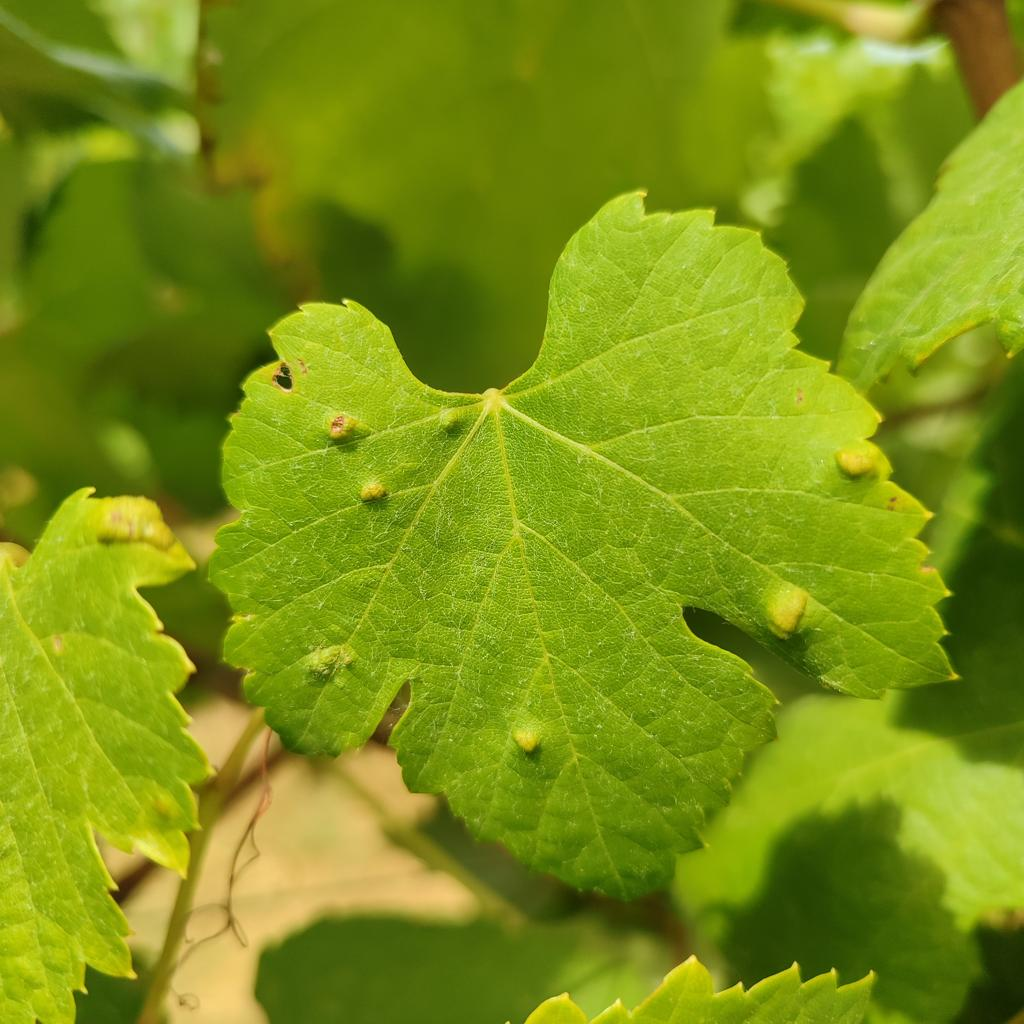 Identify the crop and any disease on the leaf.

grapevine, erineum mite
